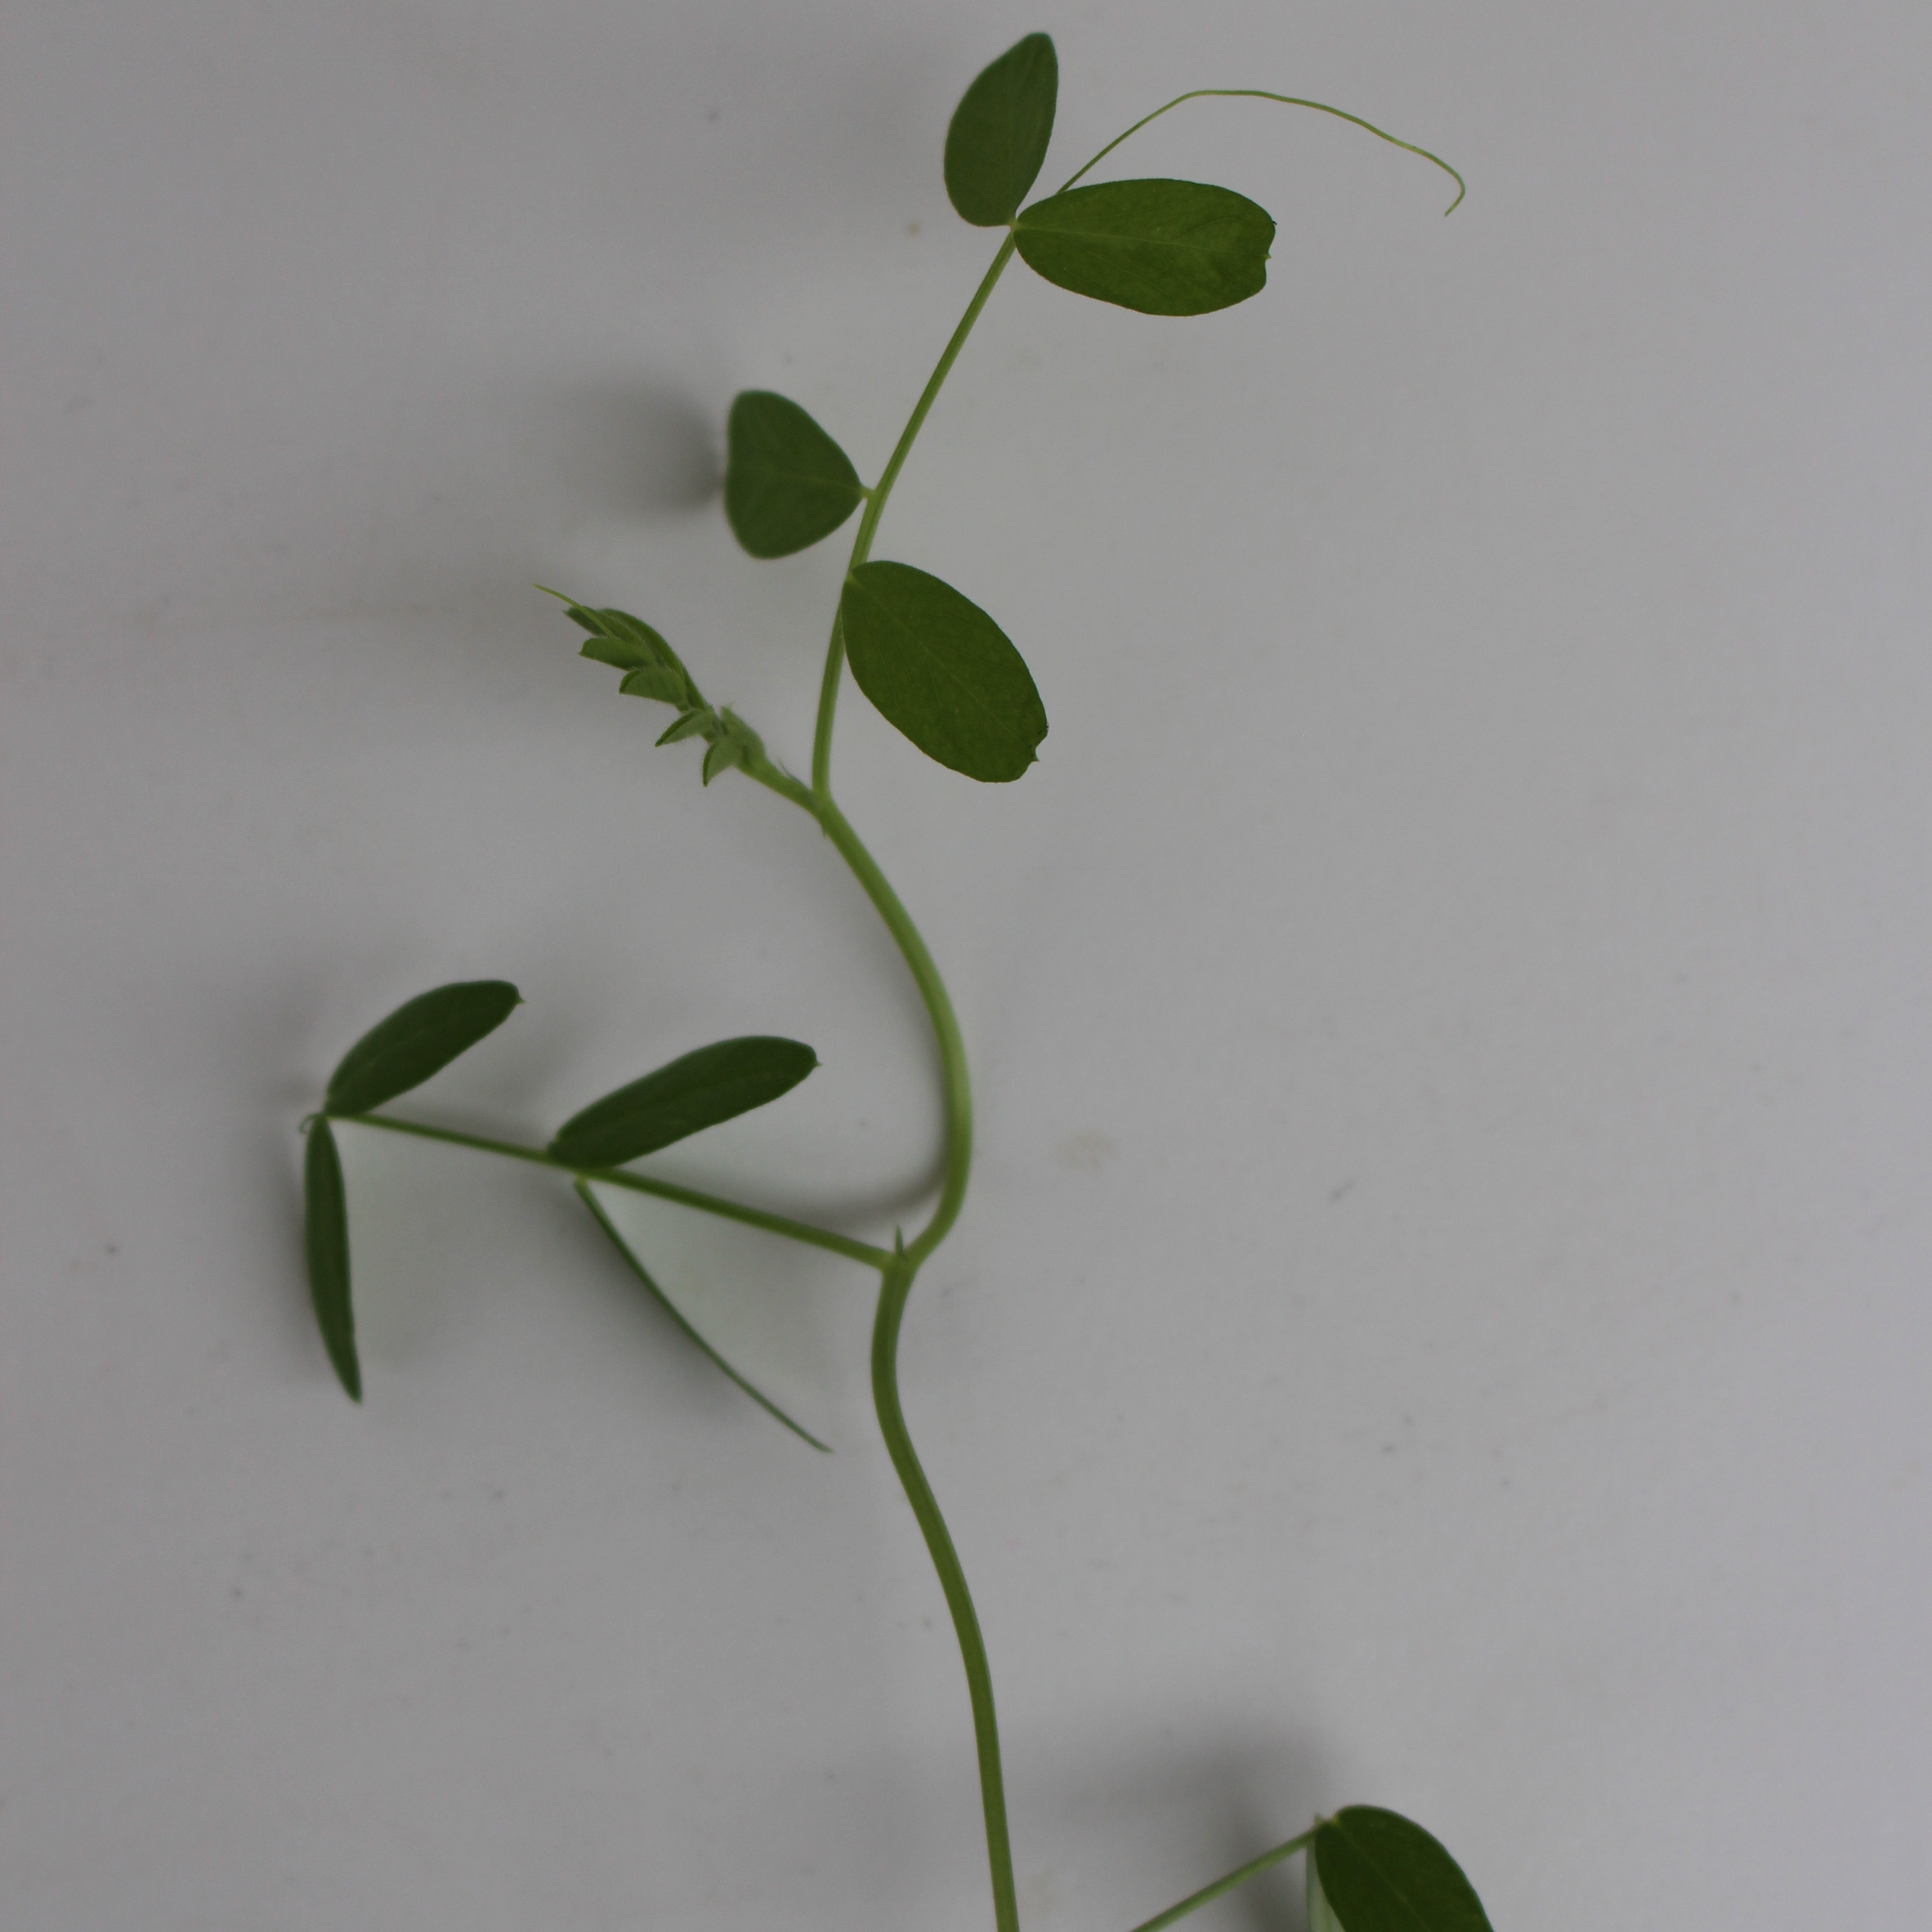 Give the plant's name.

Vicia sativa
